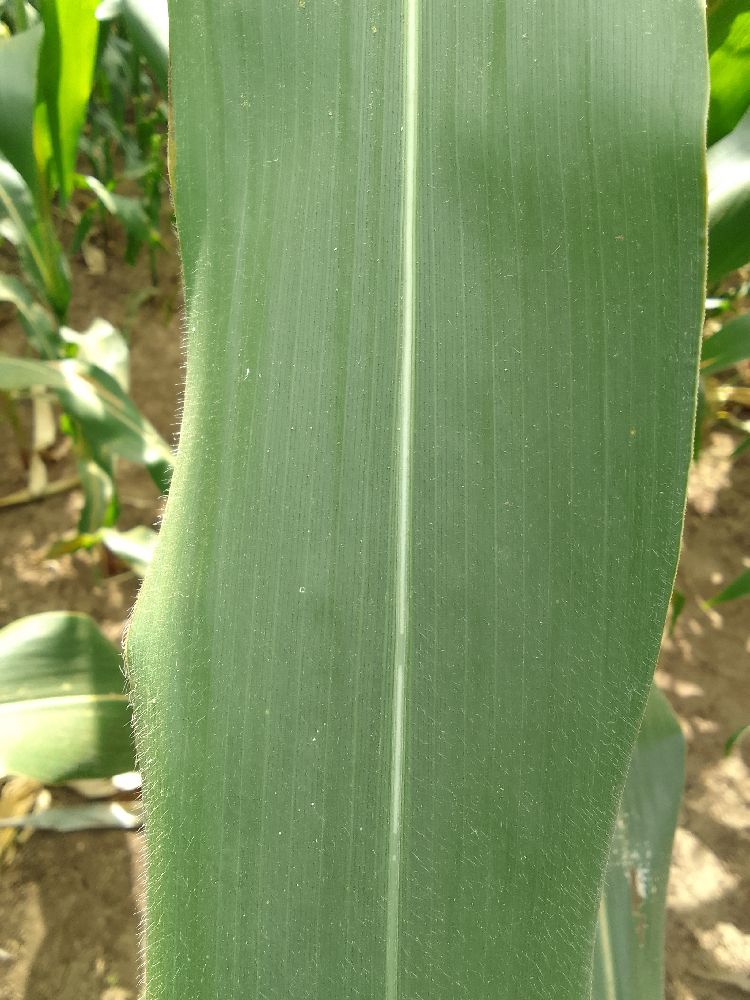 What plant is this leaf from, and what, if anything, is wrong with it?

maize, healthy
